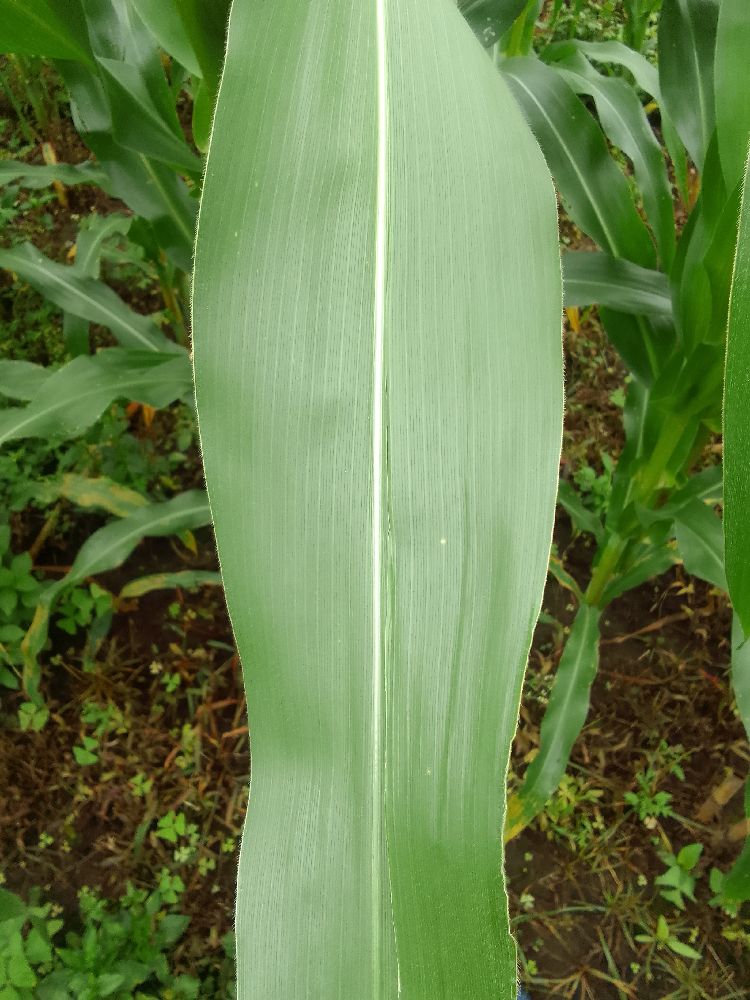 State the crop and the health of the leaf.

maize, healthy
